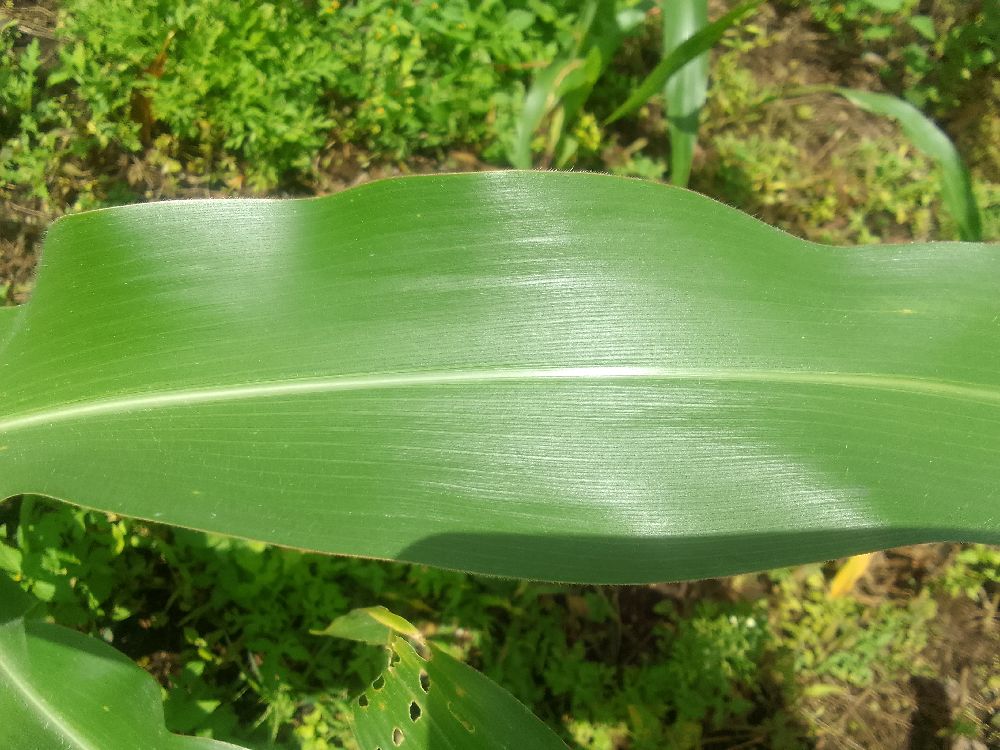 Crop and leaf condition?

maize, healthy
